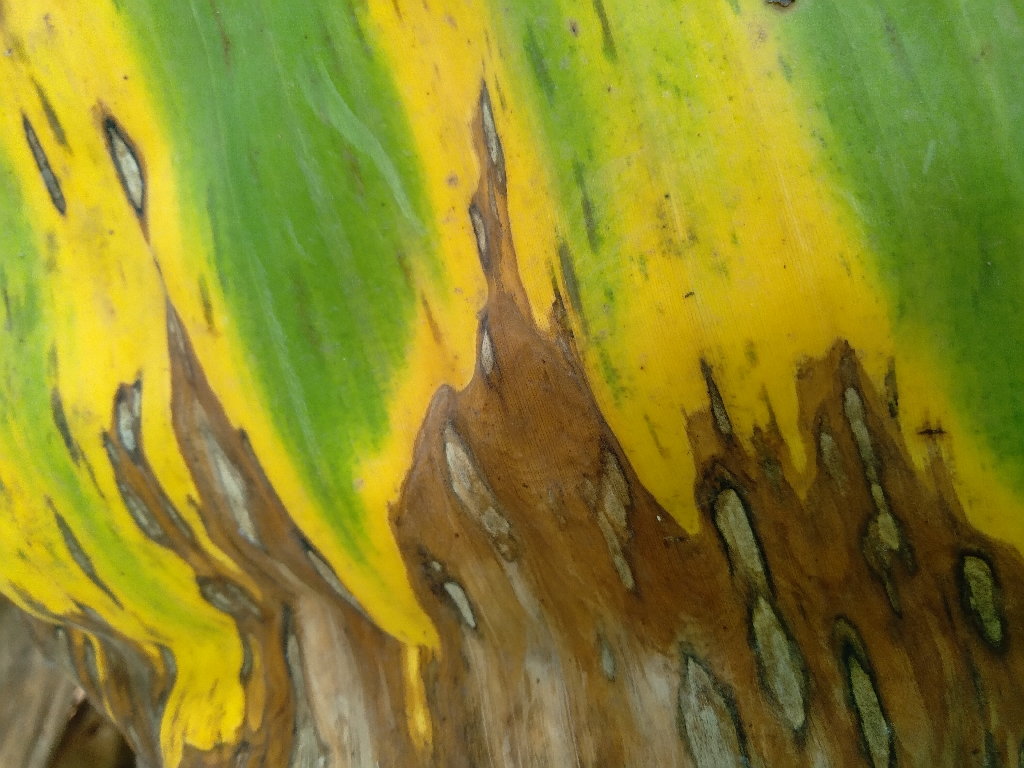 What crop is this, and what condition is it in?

banana, black sigatoka
